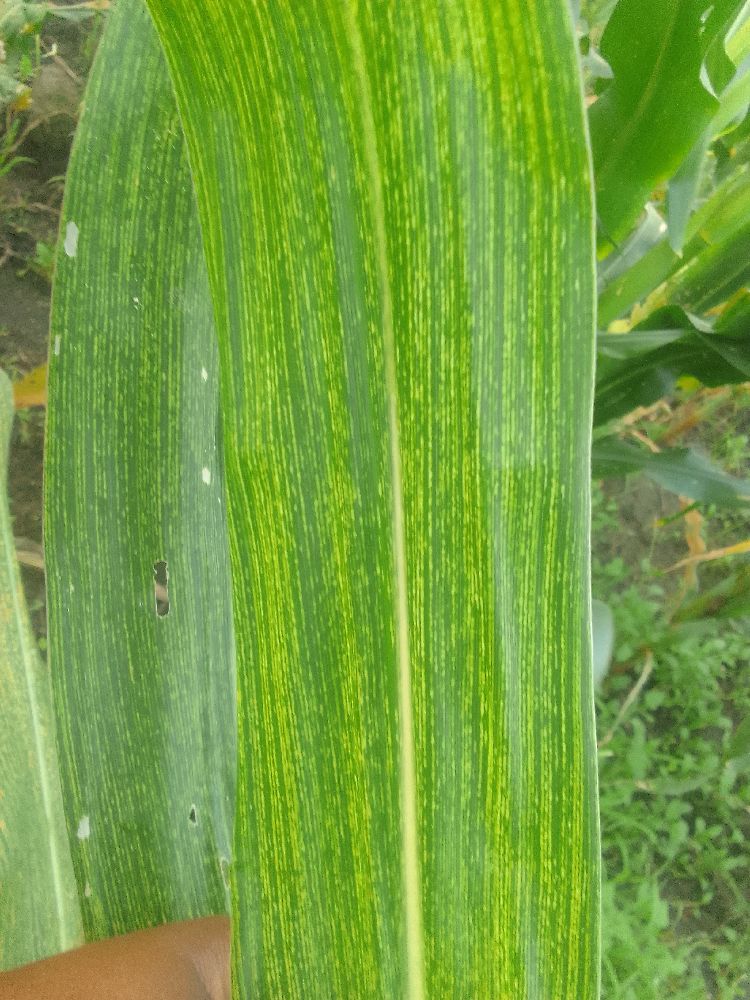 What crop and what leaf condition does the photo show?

maize, maize streak virus
